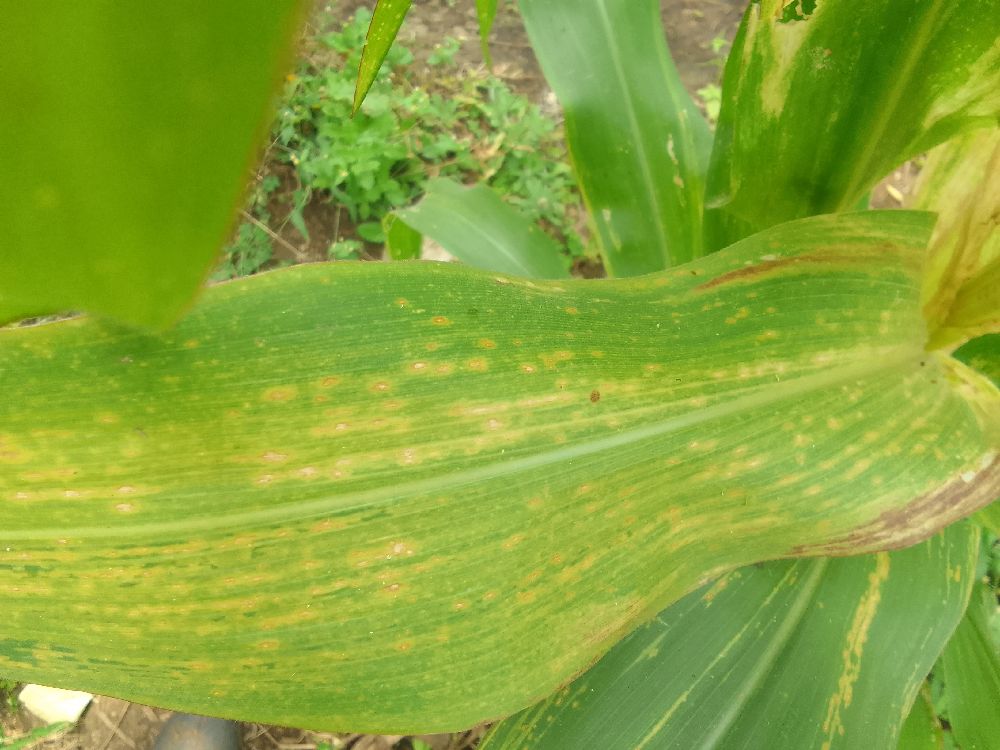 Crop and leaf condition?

maize, maize lethal necrosis
